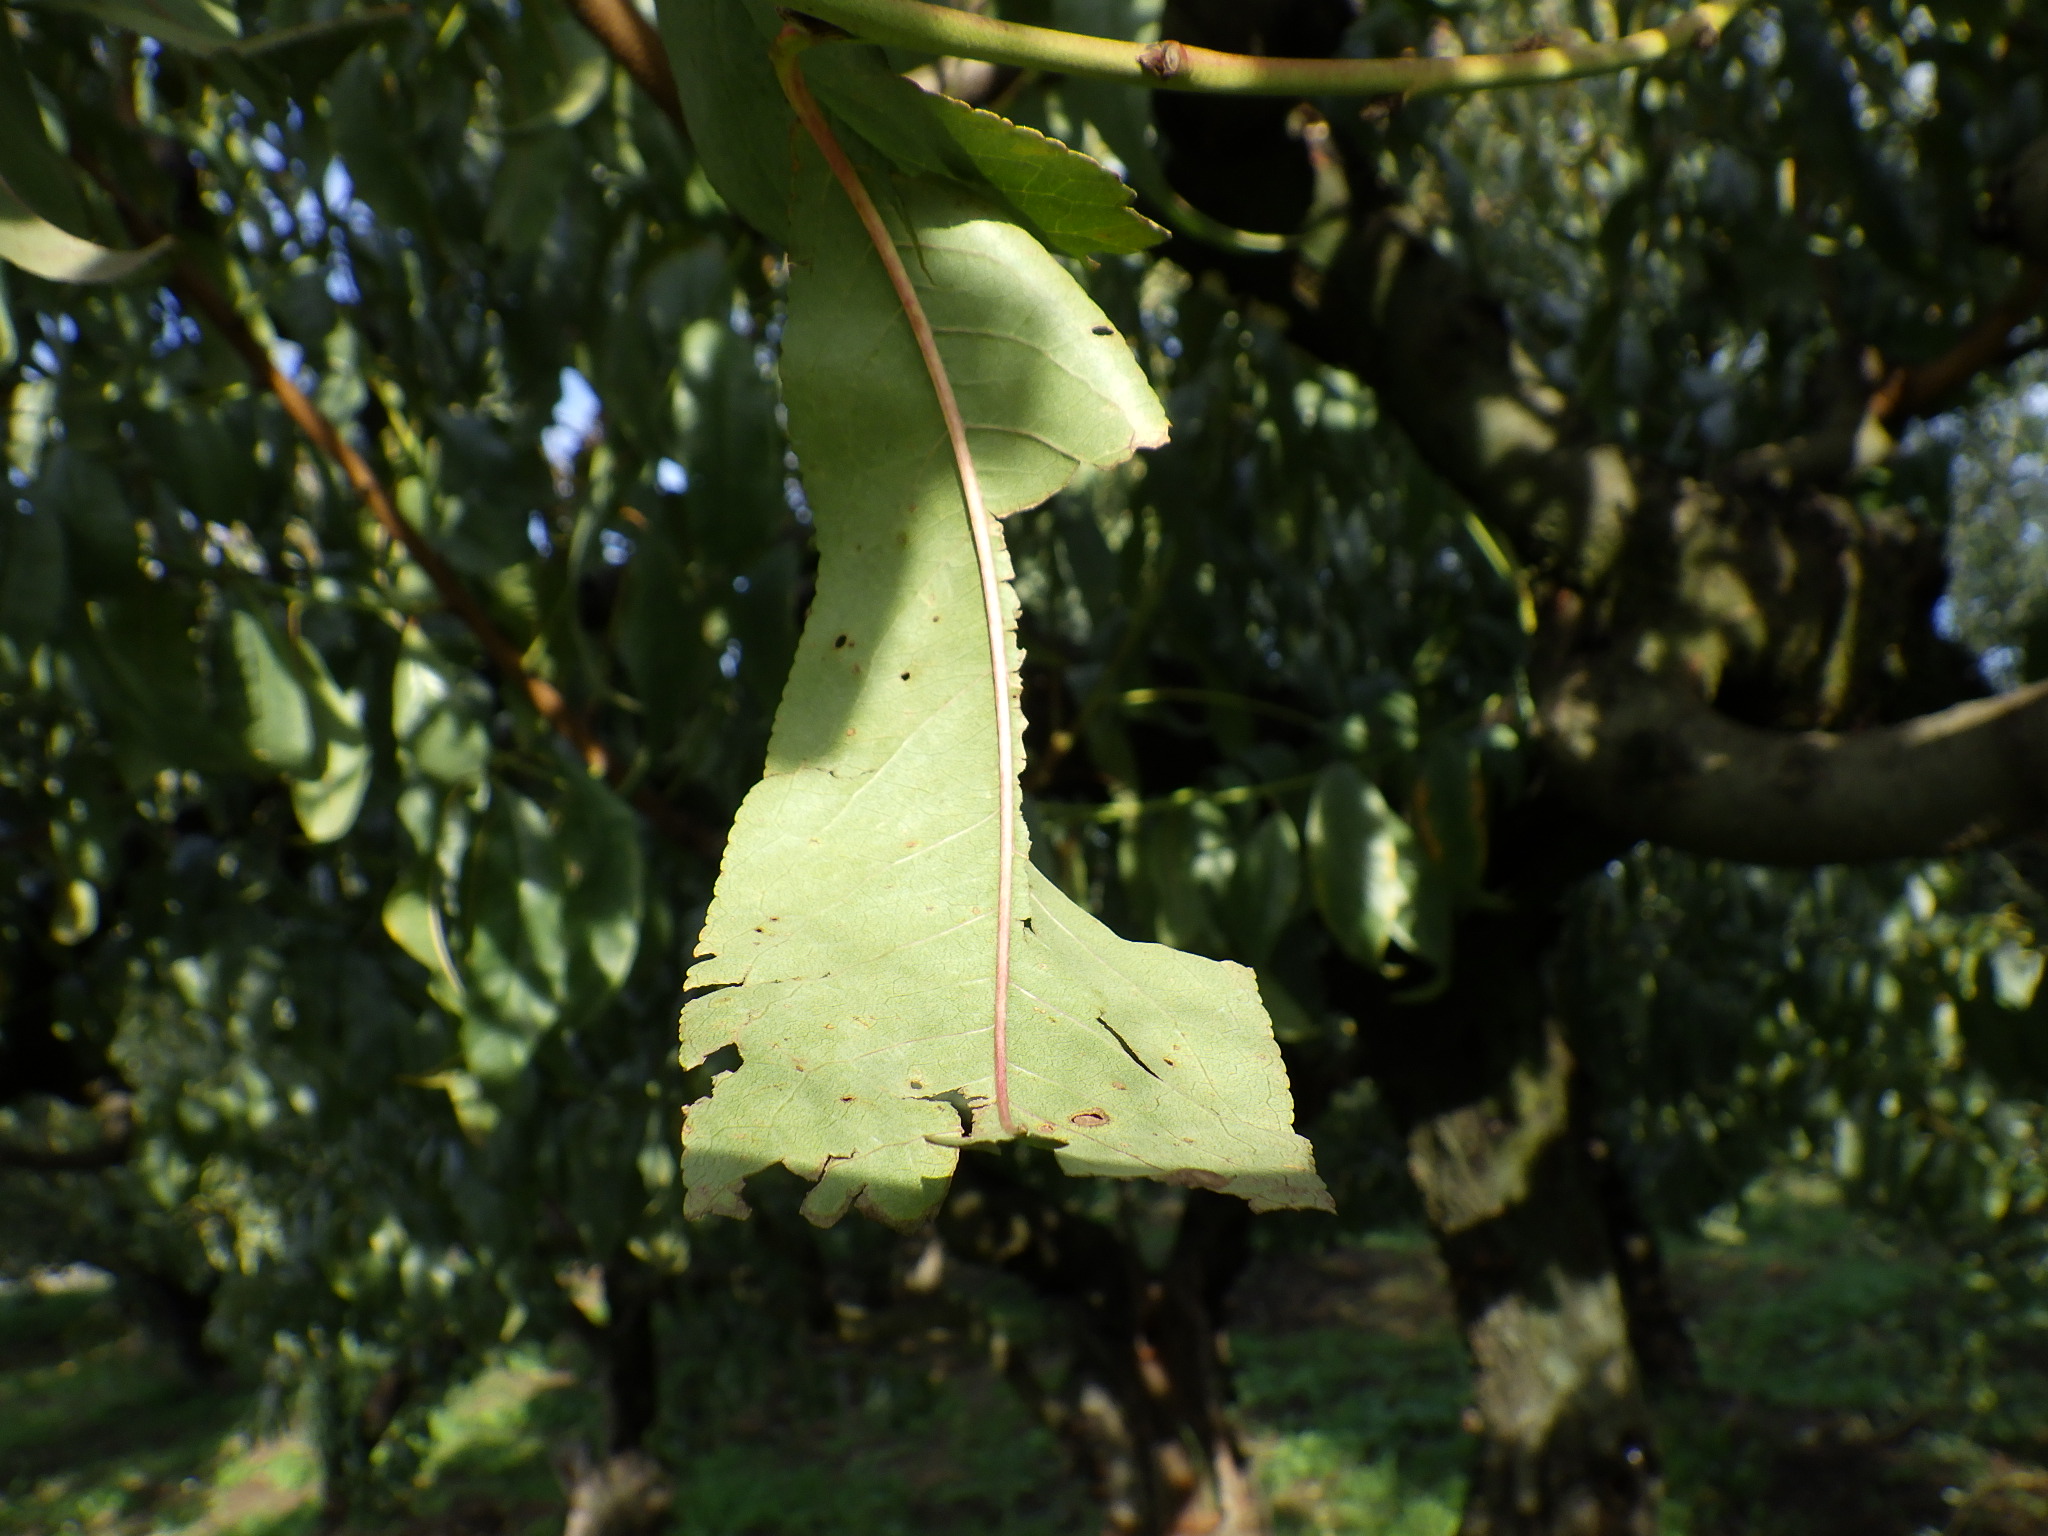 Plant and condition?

peach, shot hole disease
